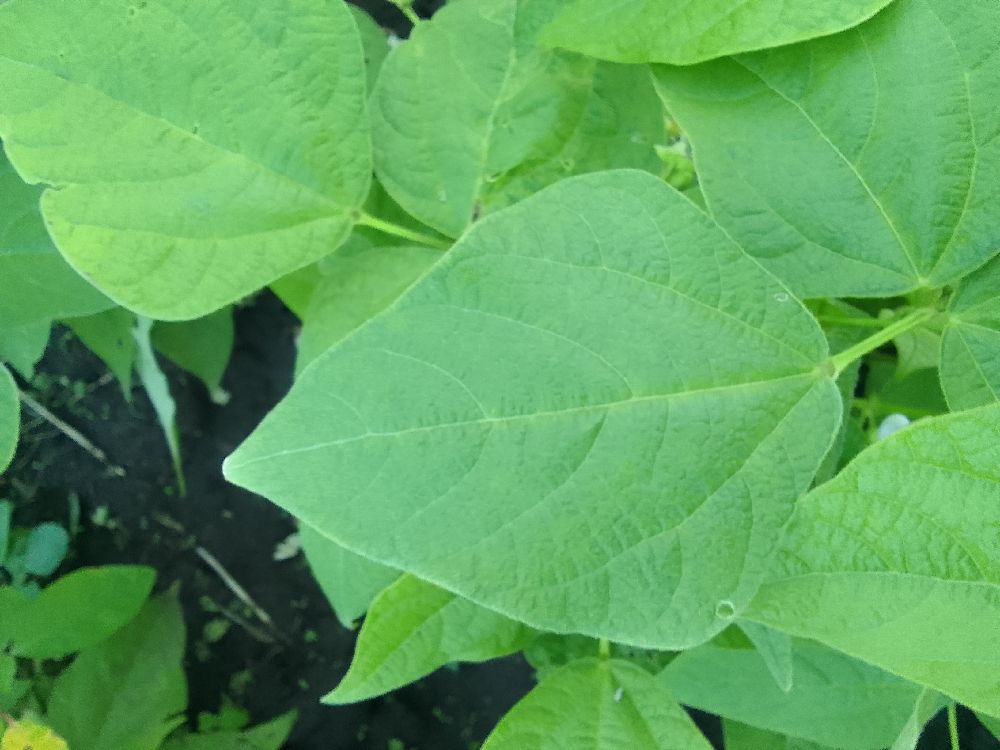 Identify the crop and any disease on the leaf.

common bean, healthy
